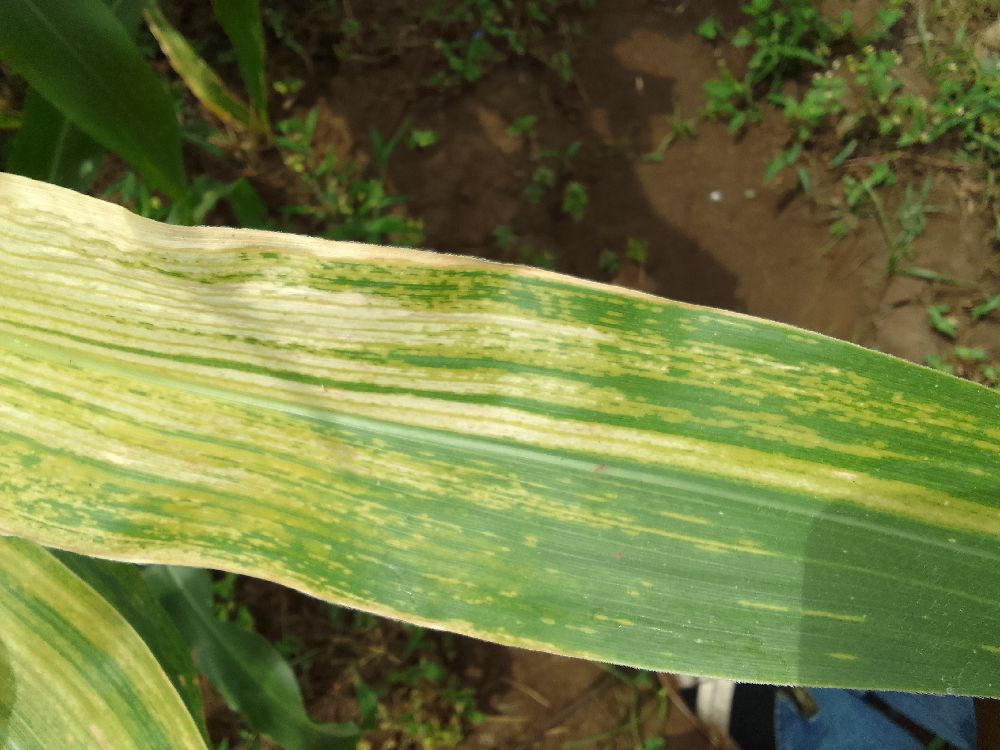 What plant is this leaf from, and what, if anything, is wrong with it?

maize, maize lethal necrosis
